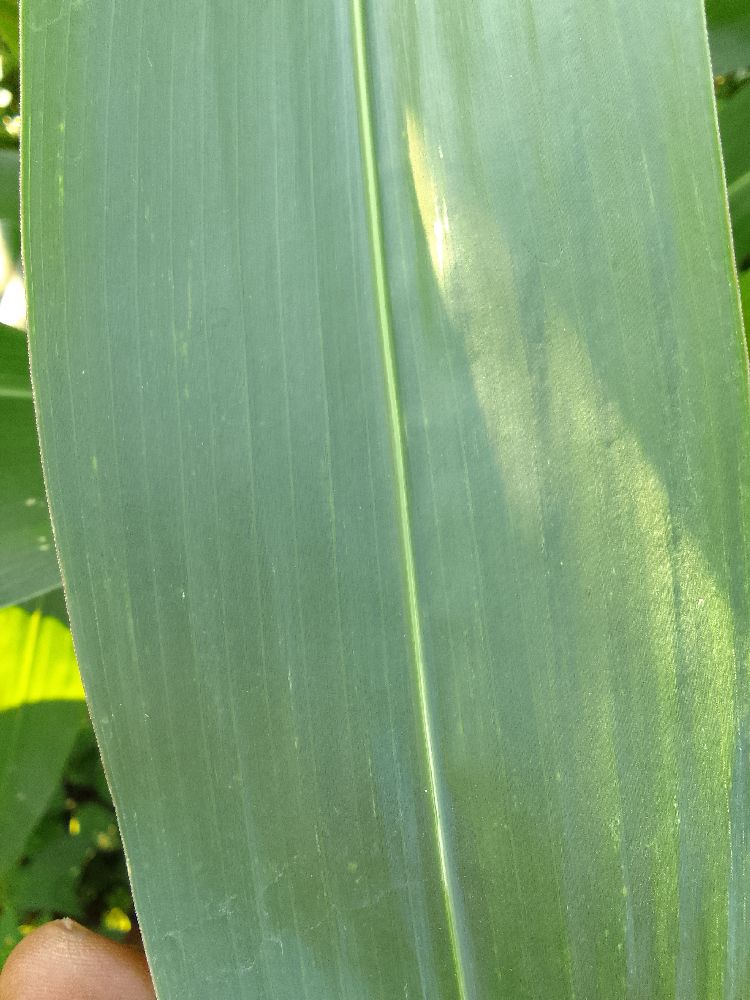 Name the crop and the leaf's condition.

maize, healthy
